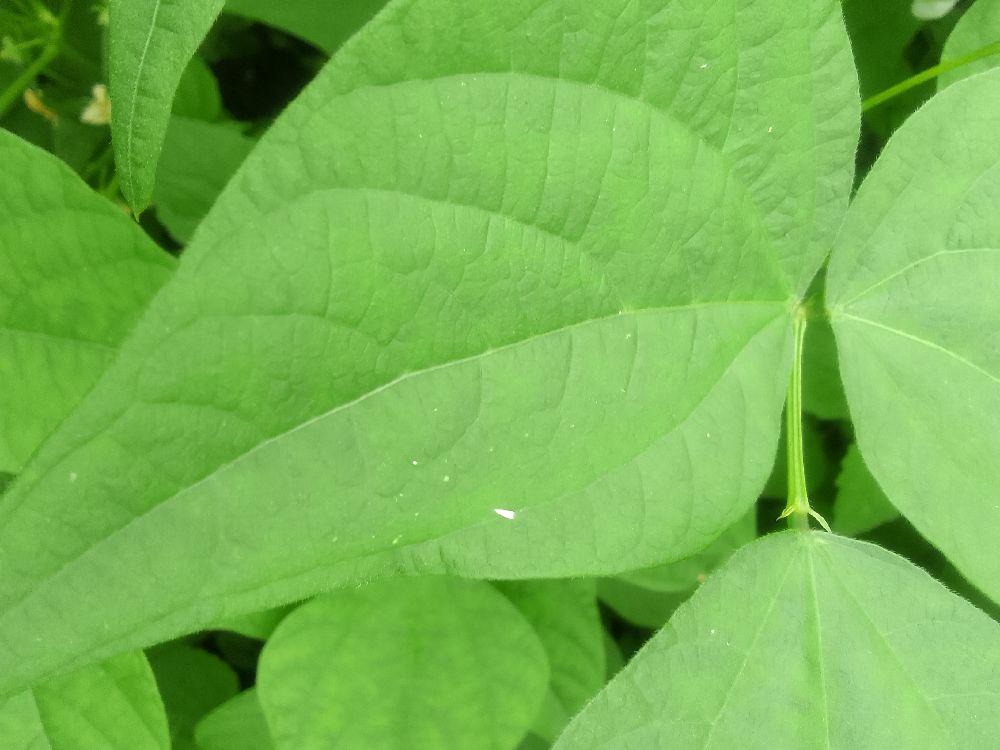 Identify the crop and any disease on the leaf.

common bean, healthy
